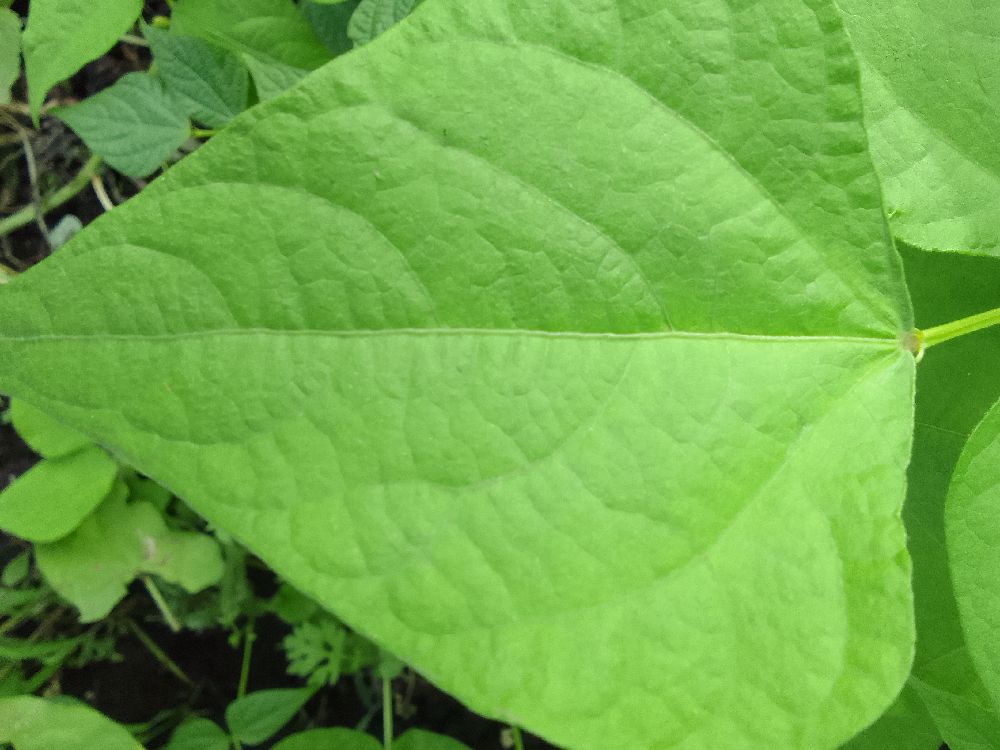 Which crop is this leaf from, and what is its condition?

common bean, healthy
